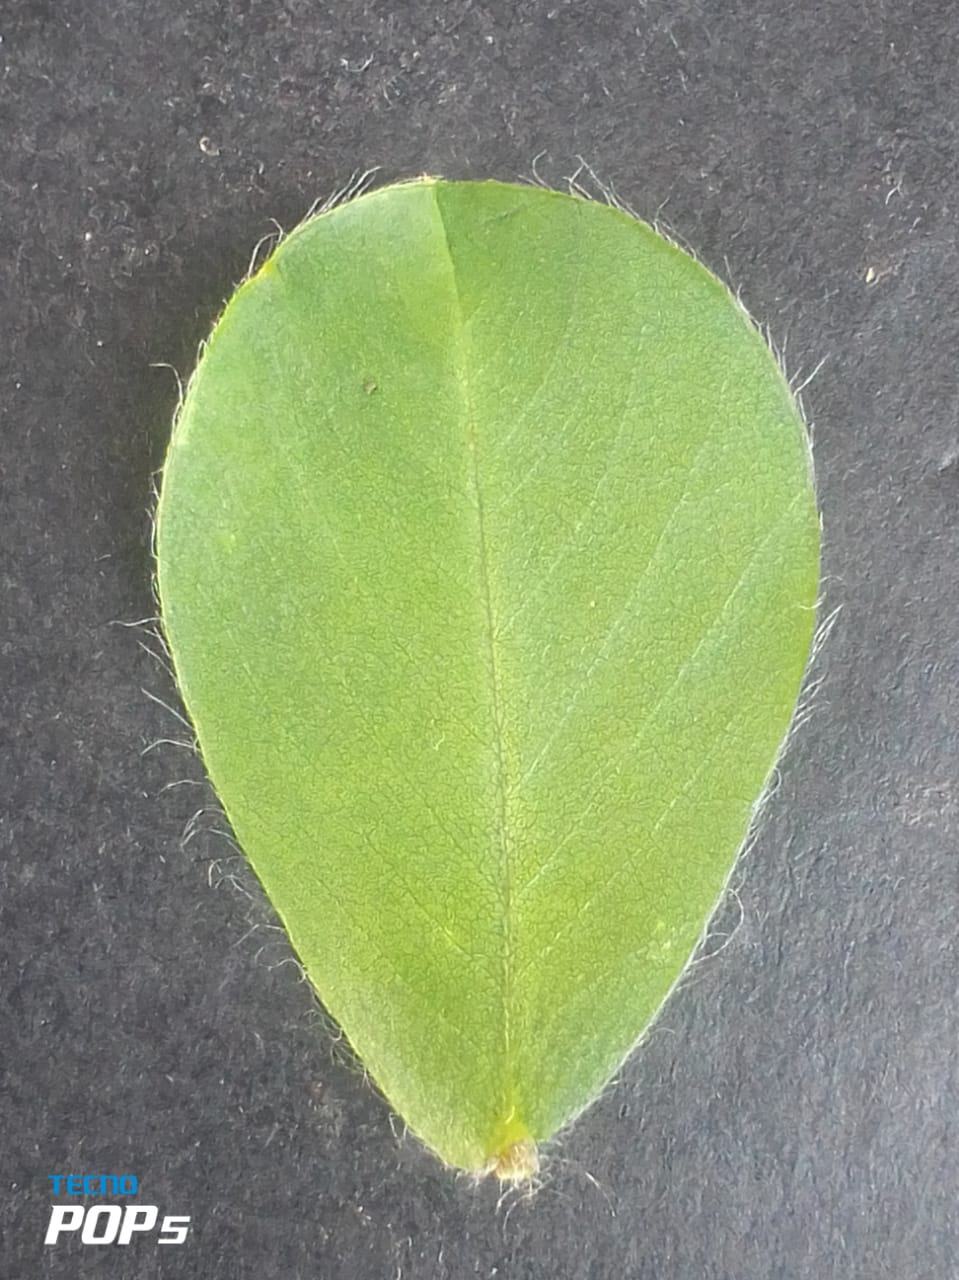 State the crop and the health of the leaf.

peanut, healthy leaves
